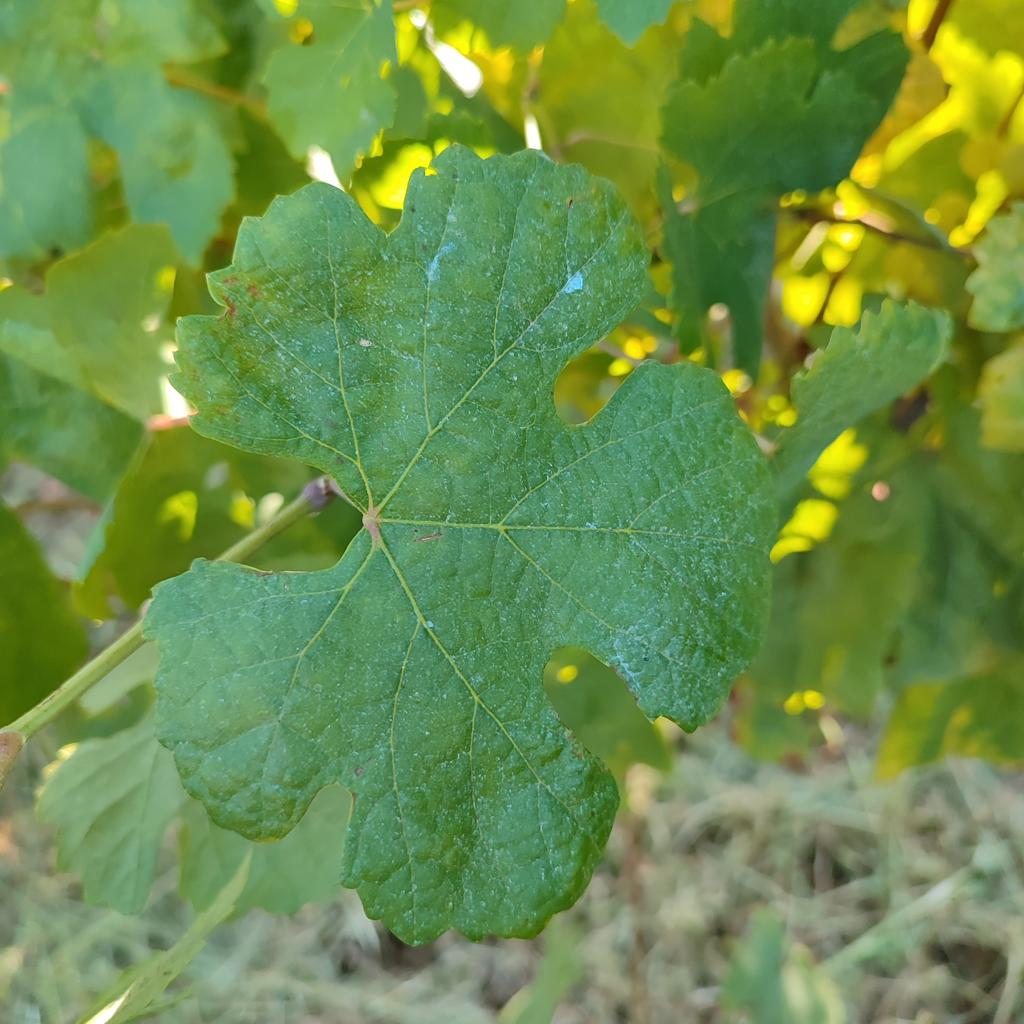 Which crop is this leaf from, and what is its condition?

grapevine, healthy
